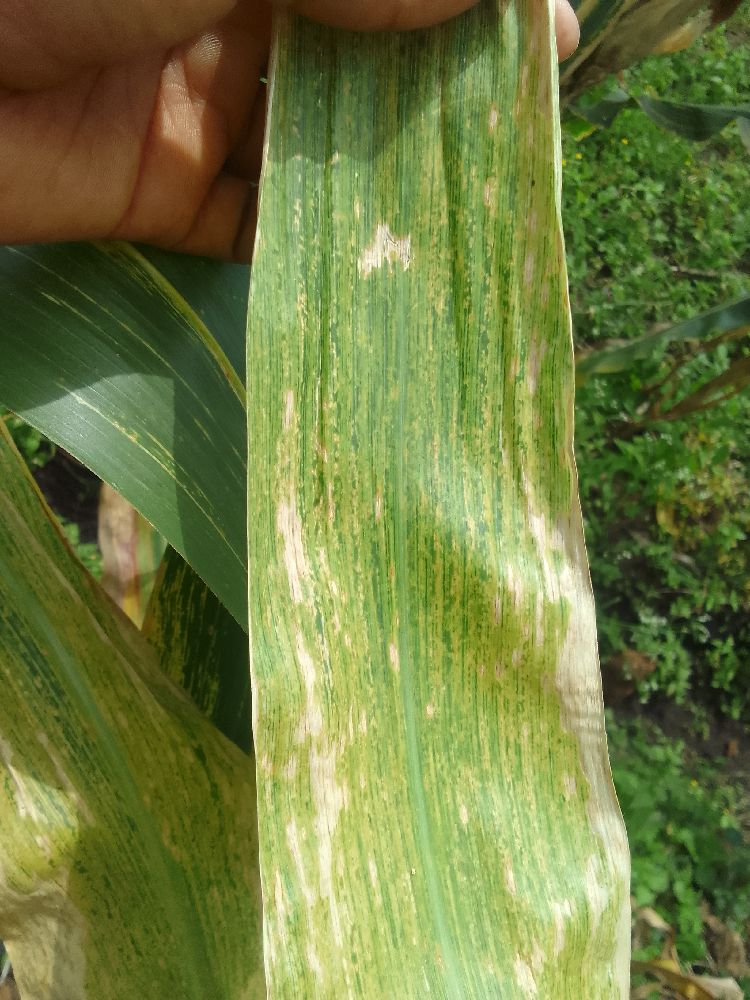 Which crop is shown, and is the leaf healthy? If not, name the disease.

maize, maize lethal necrosis
